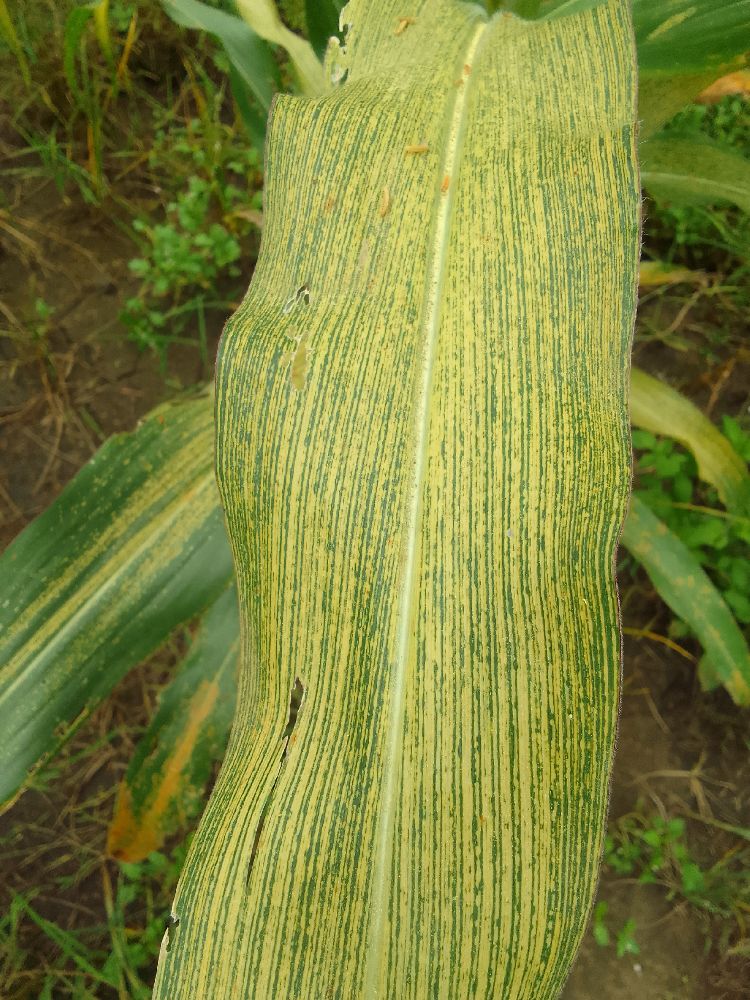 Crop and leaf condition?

maize, maize streak virus
